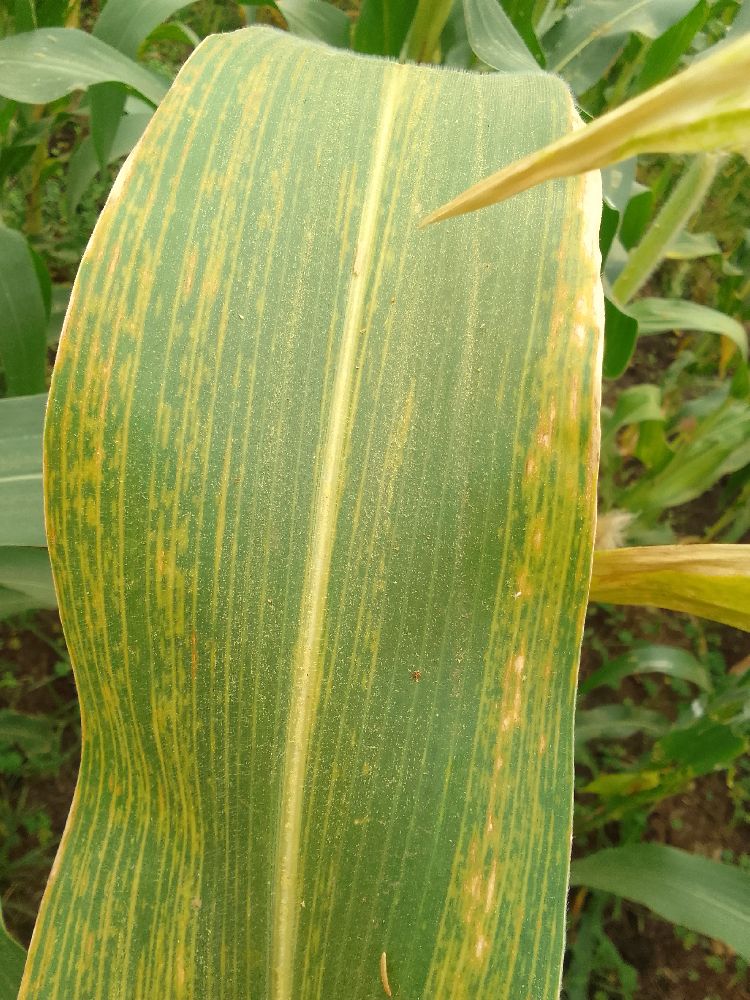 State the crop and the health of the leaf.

maize, maize lethal necrosis
